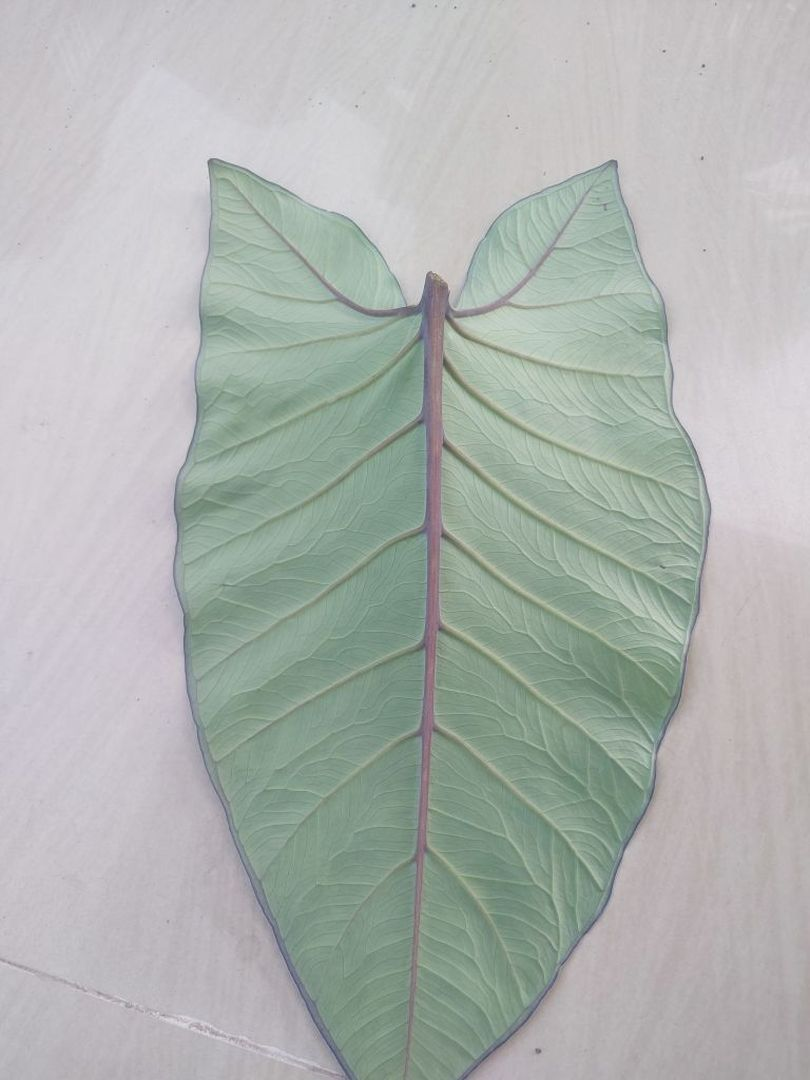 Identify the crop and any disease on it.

taro, healthy
